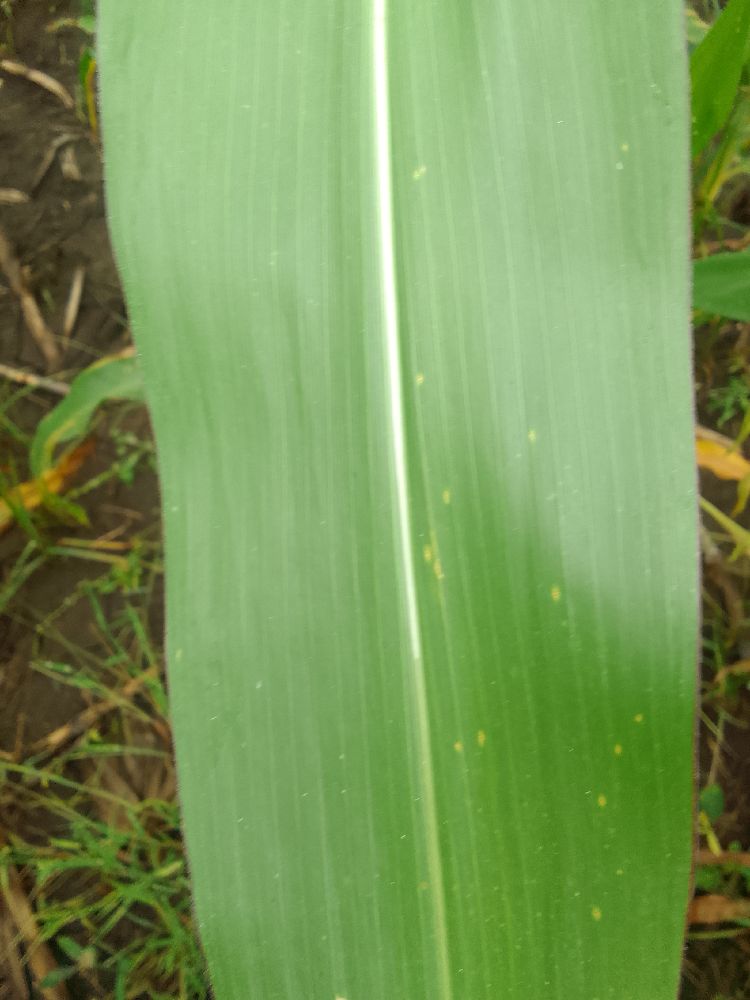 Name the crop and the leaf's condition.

maize, healthy
